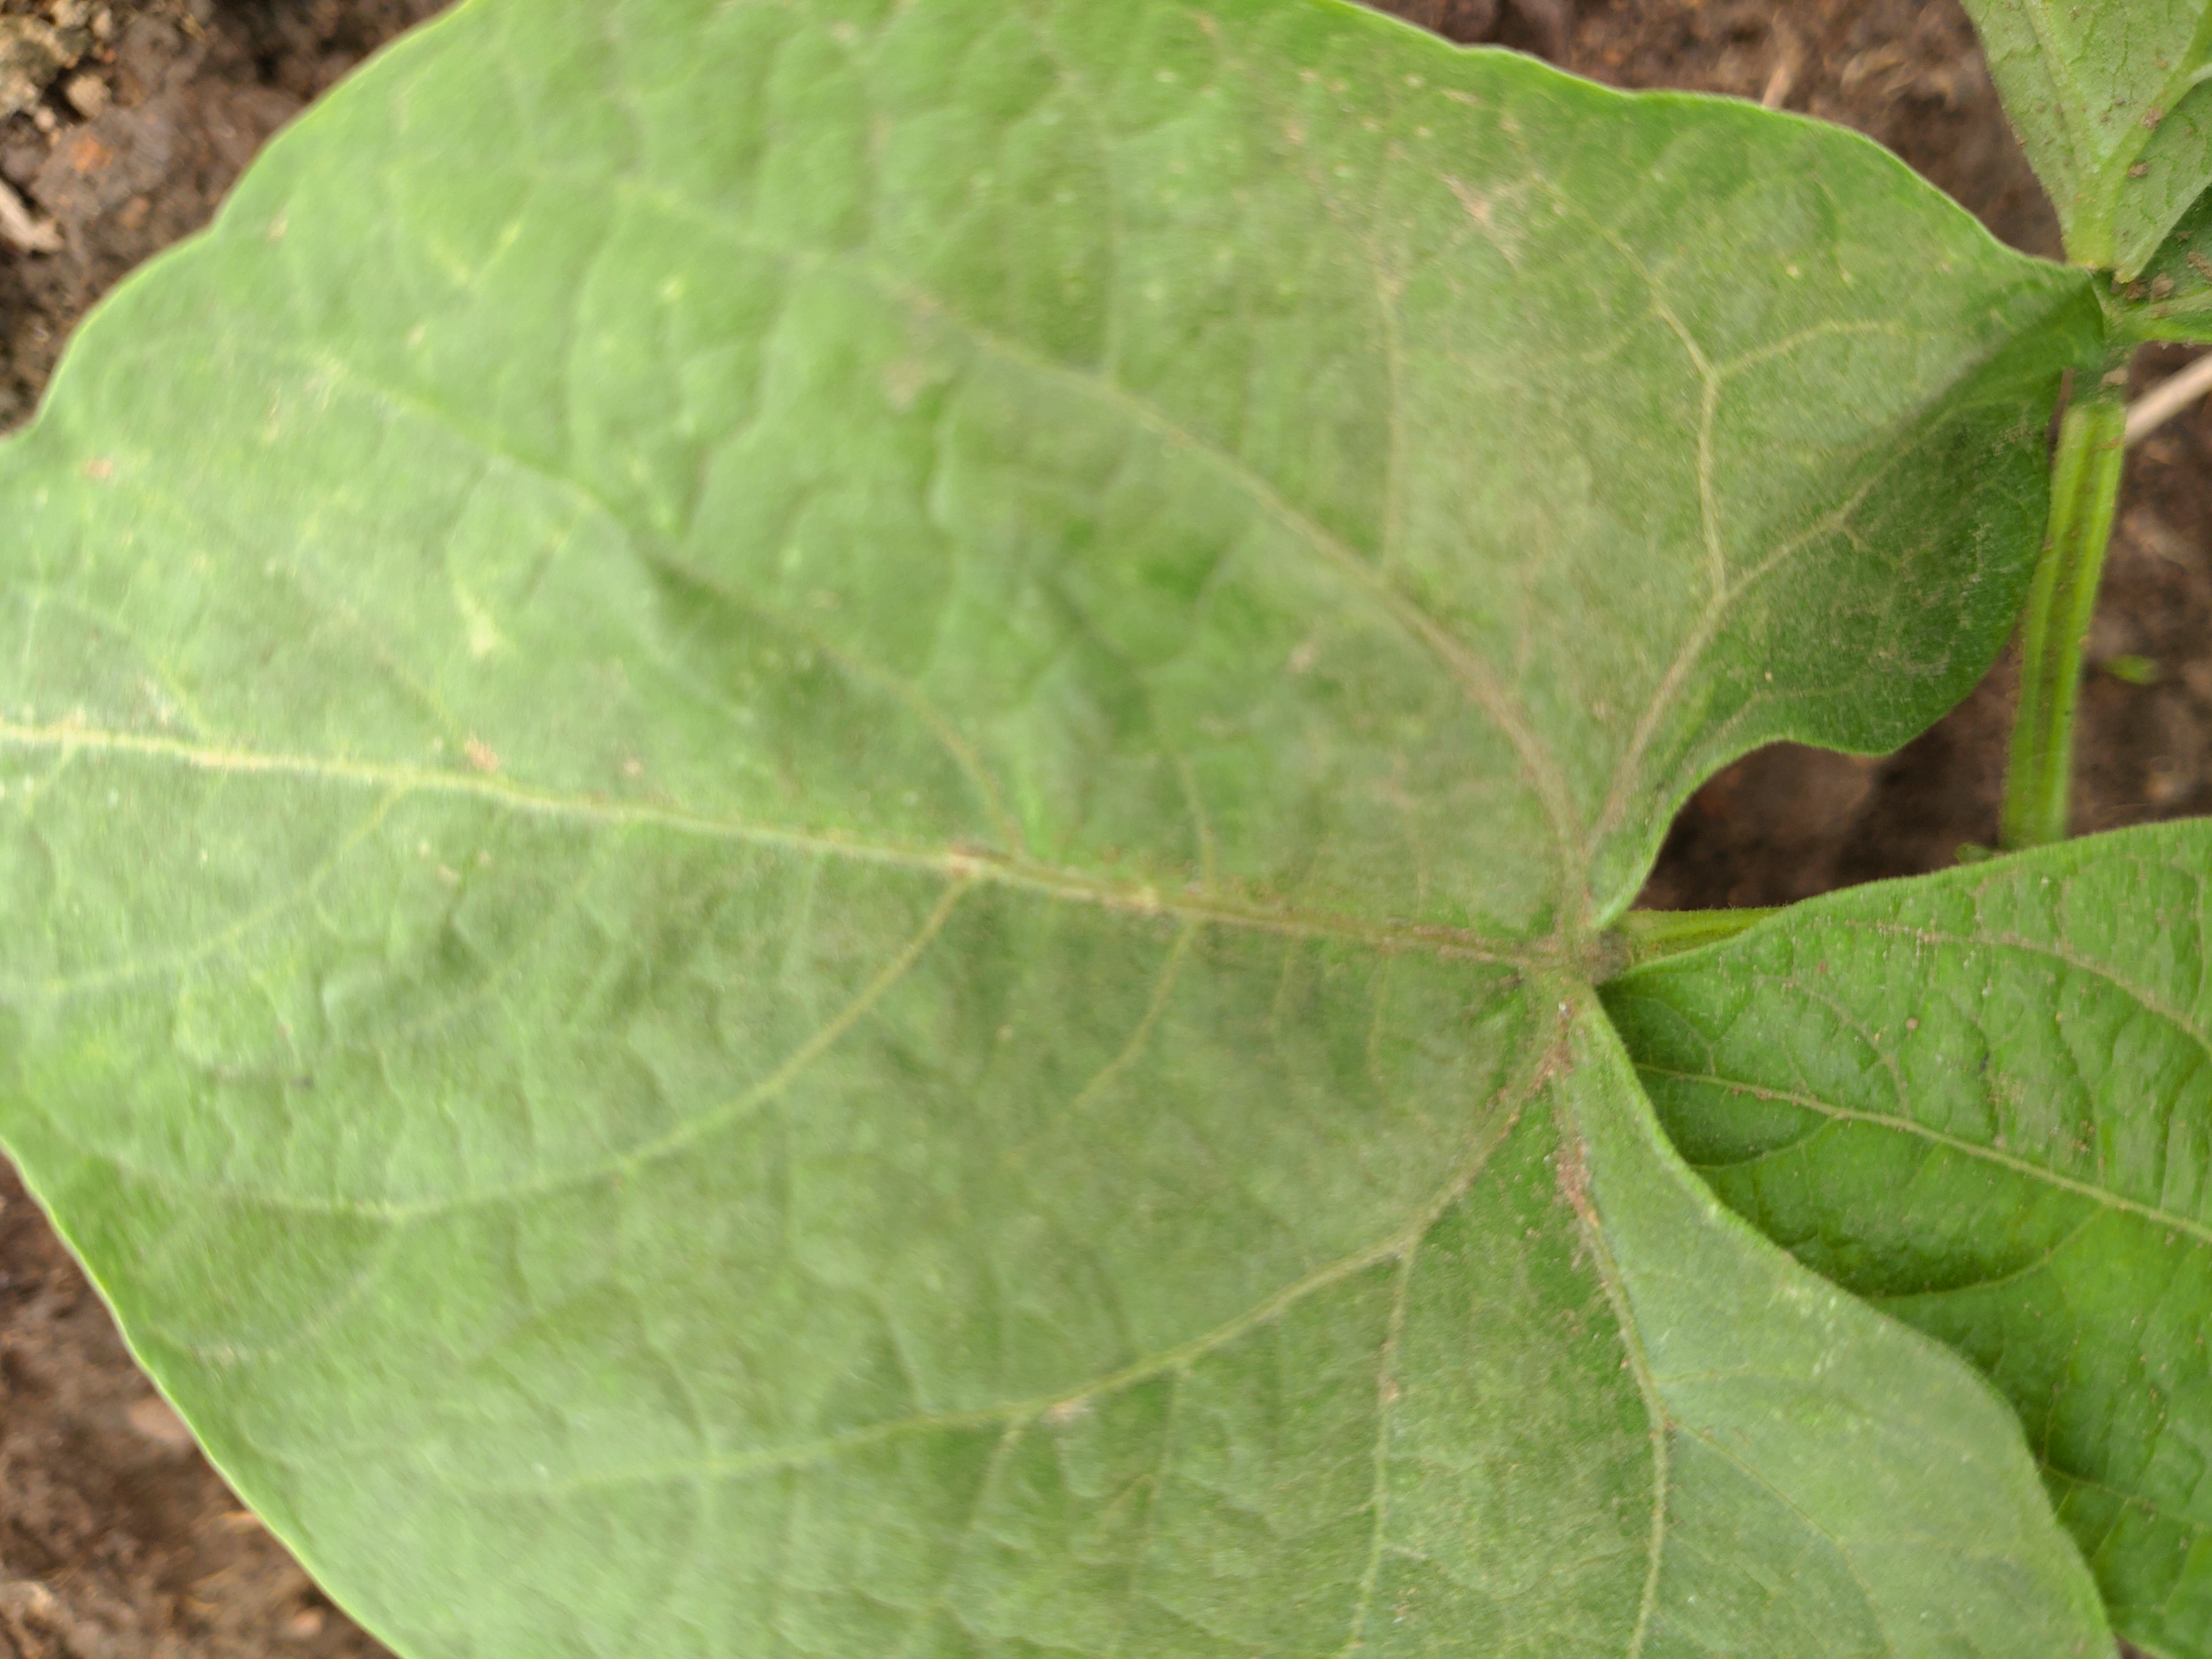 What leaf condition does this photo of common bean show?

healthy
